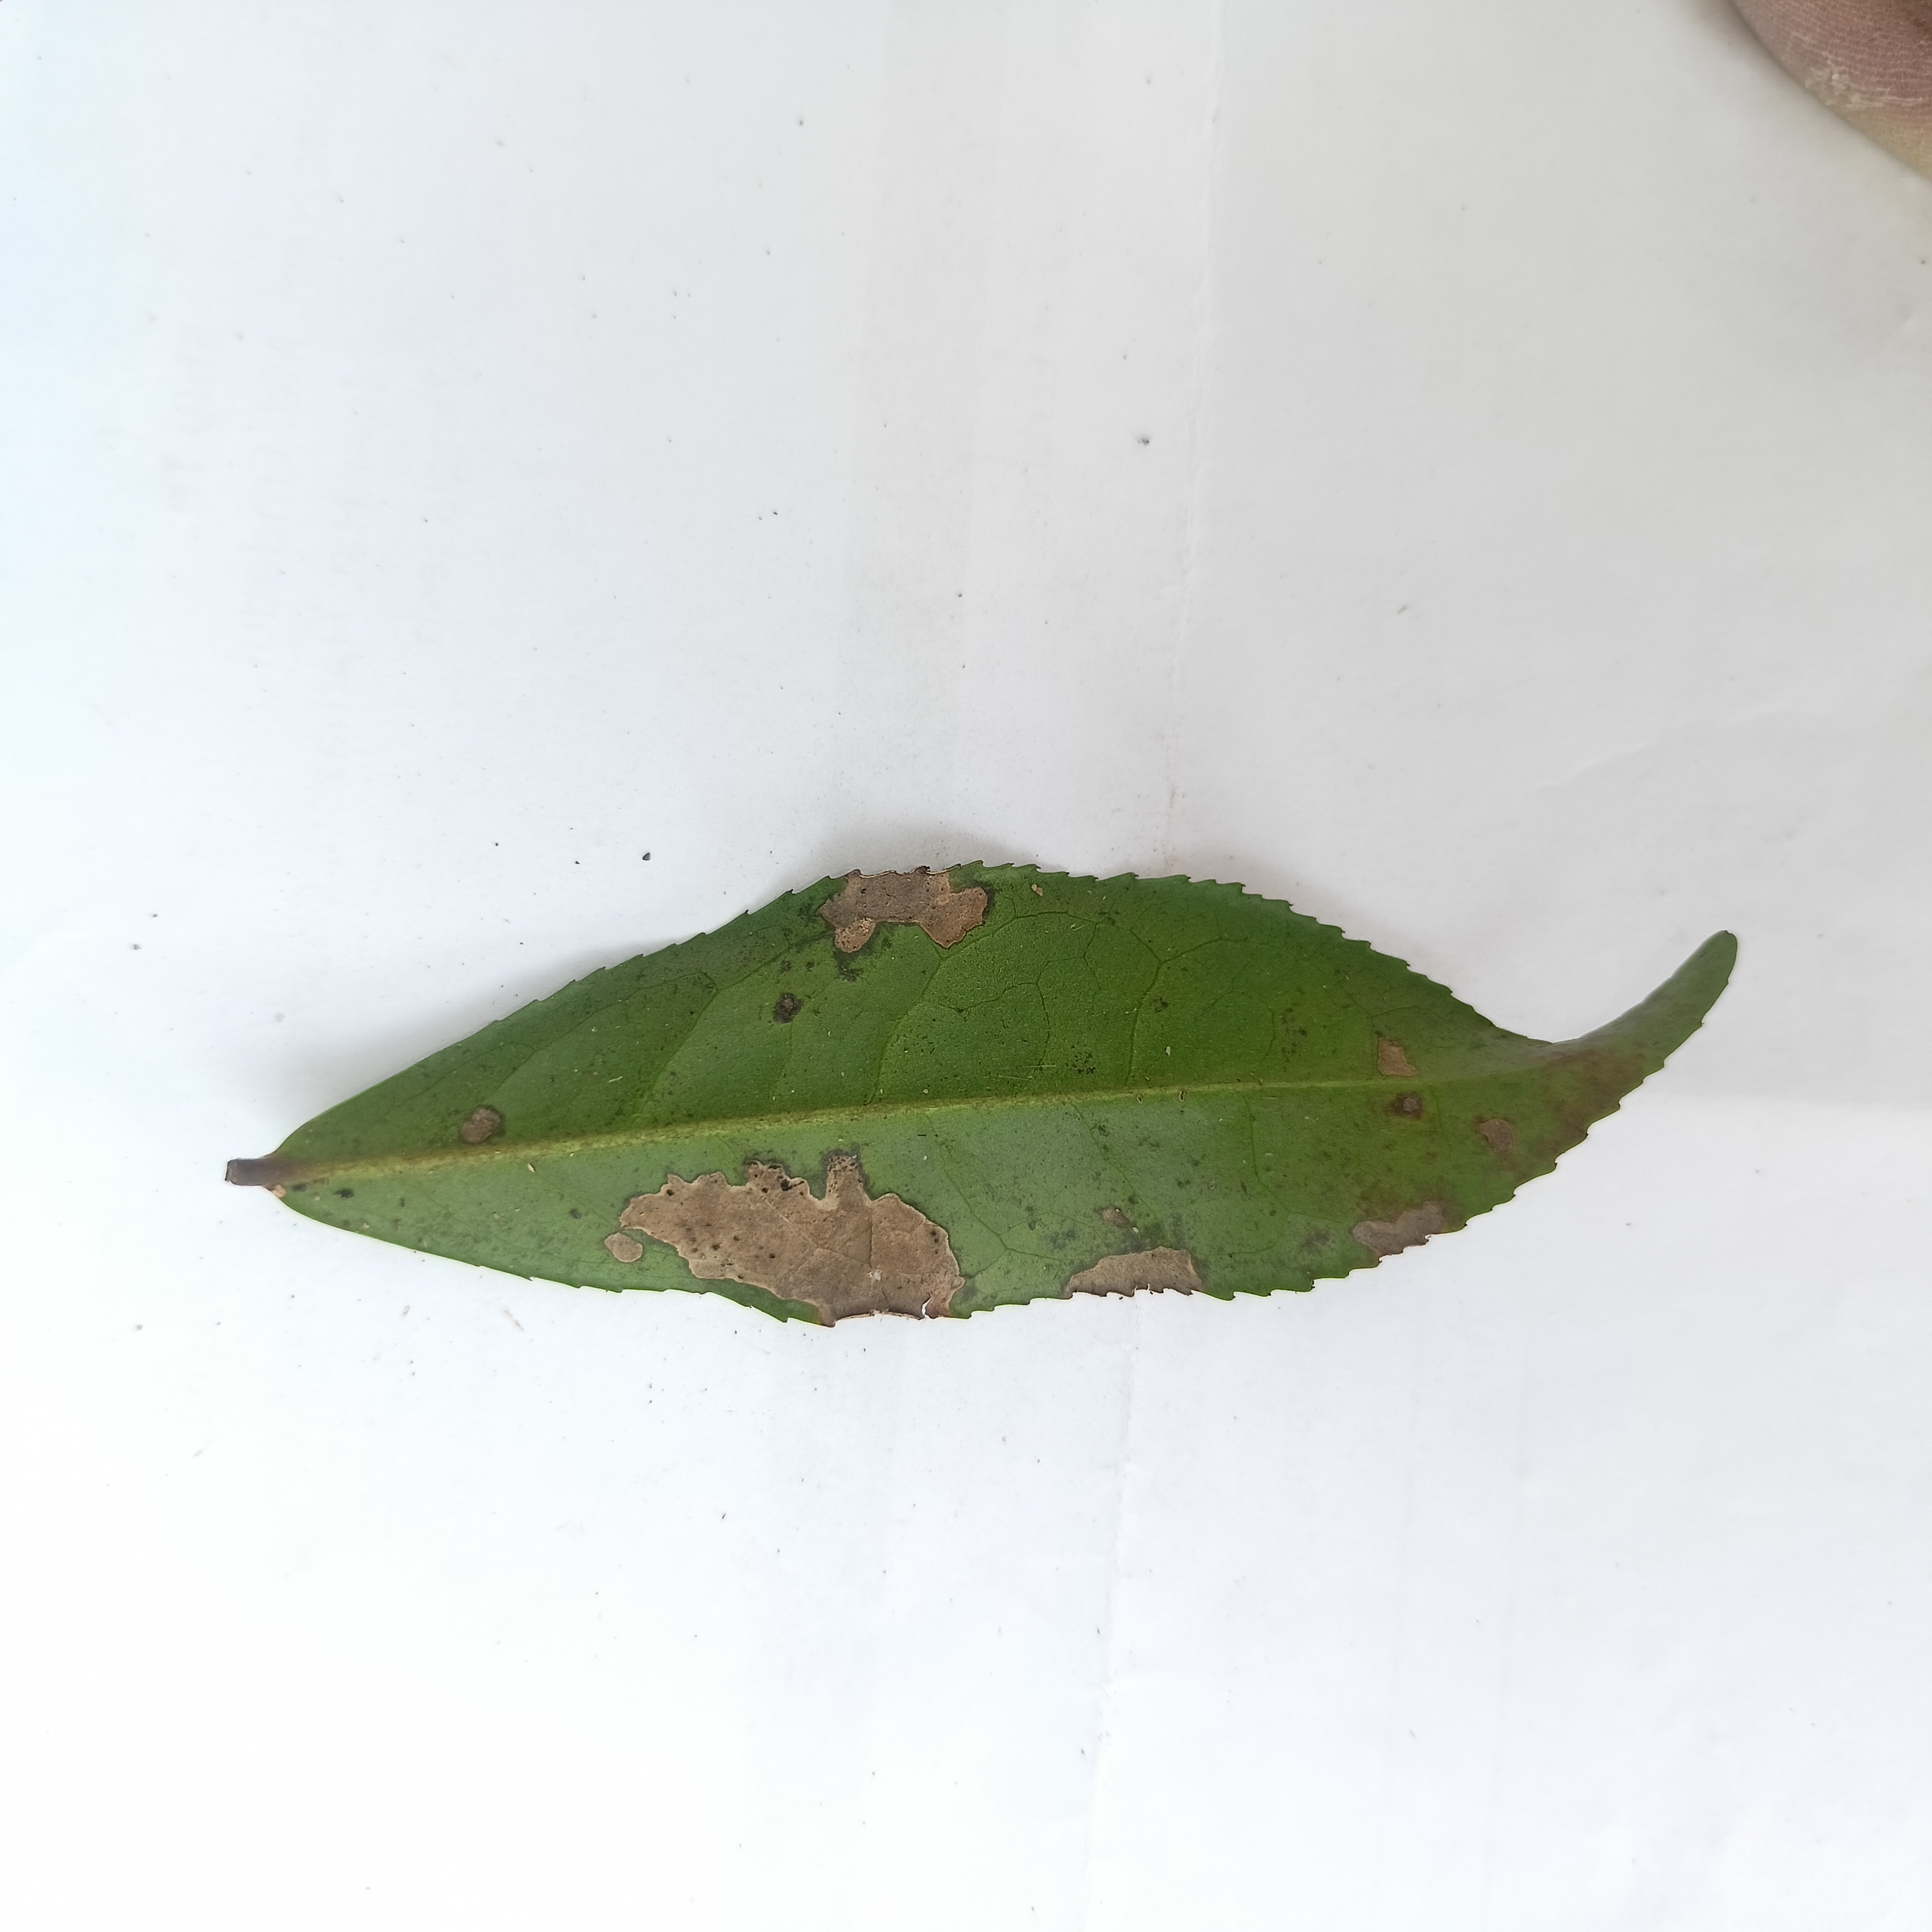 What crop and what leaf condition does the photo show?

tea, brown blight
